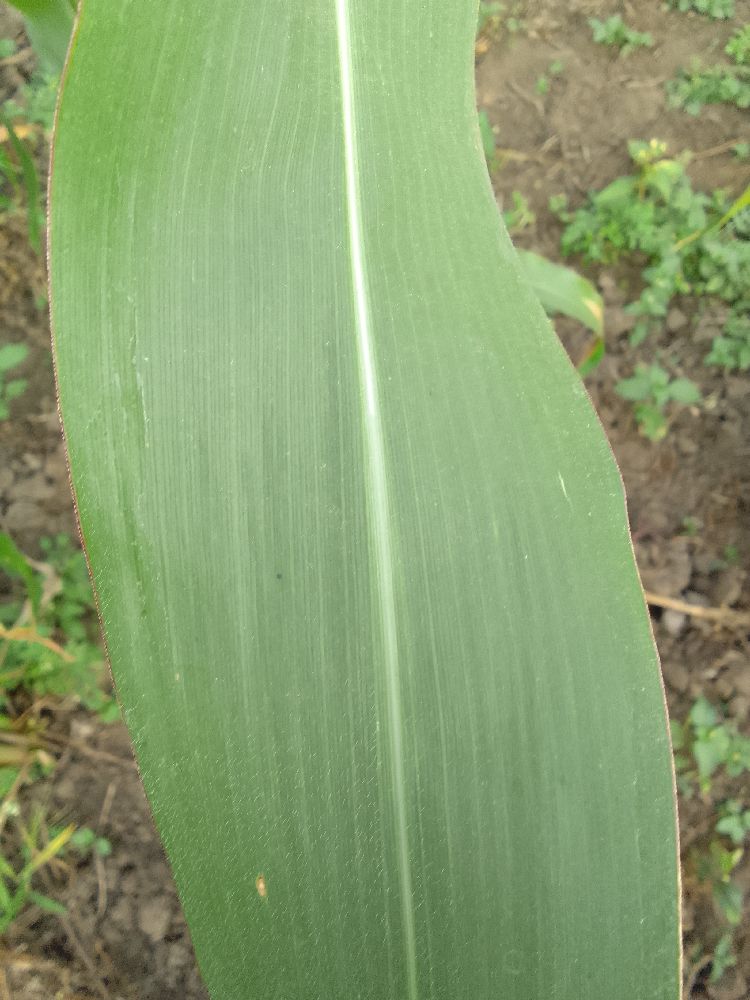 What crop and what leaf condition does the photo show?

maize, healthy
